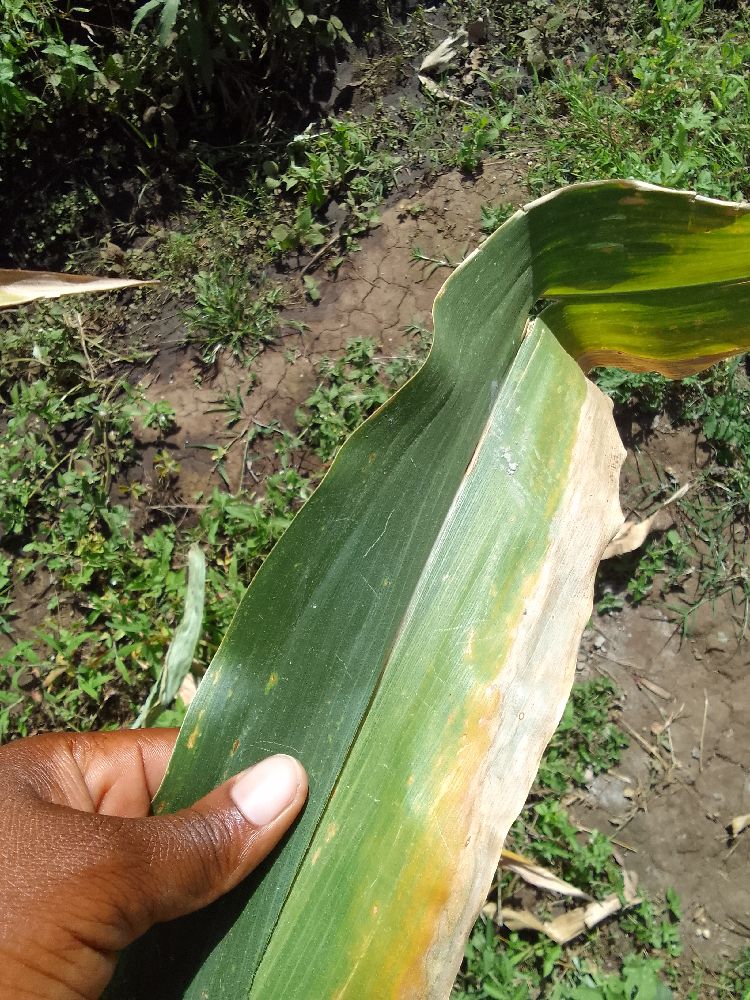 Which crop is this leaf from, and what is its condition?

maize, maize lethal necrosis
